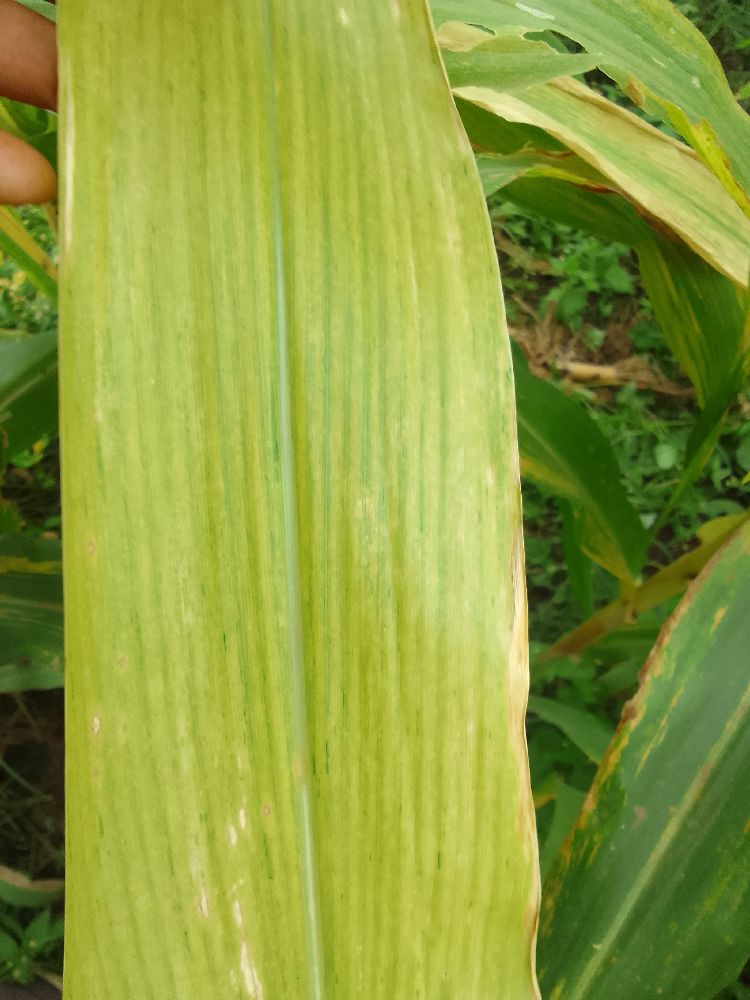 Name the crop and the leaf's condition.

maize, maize lethal necrosis
